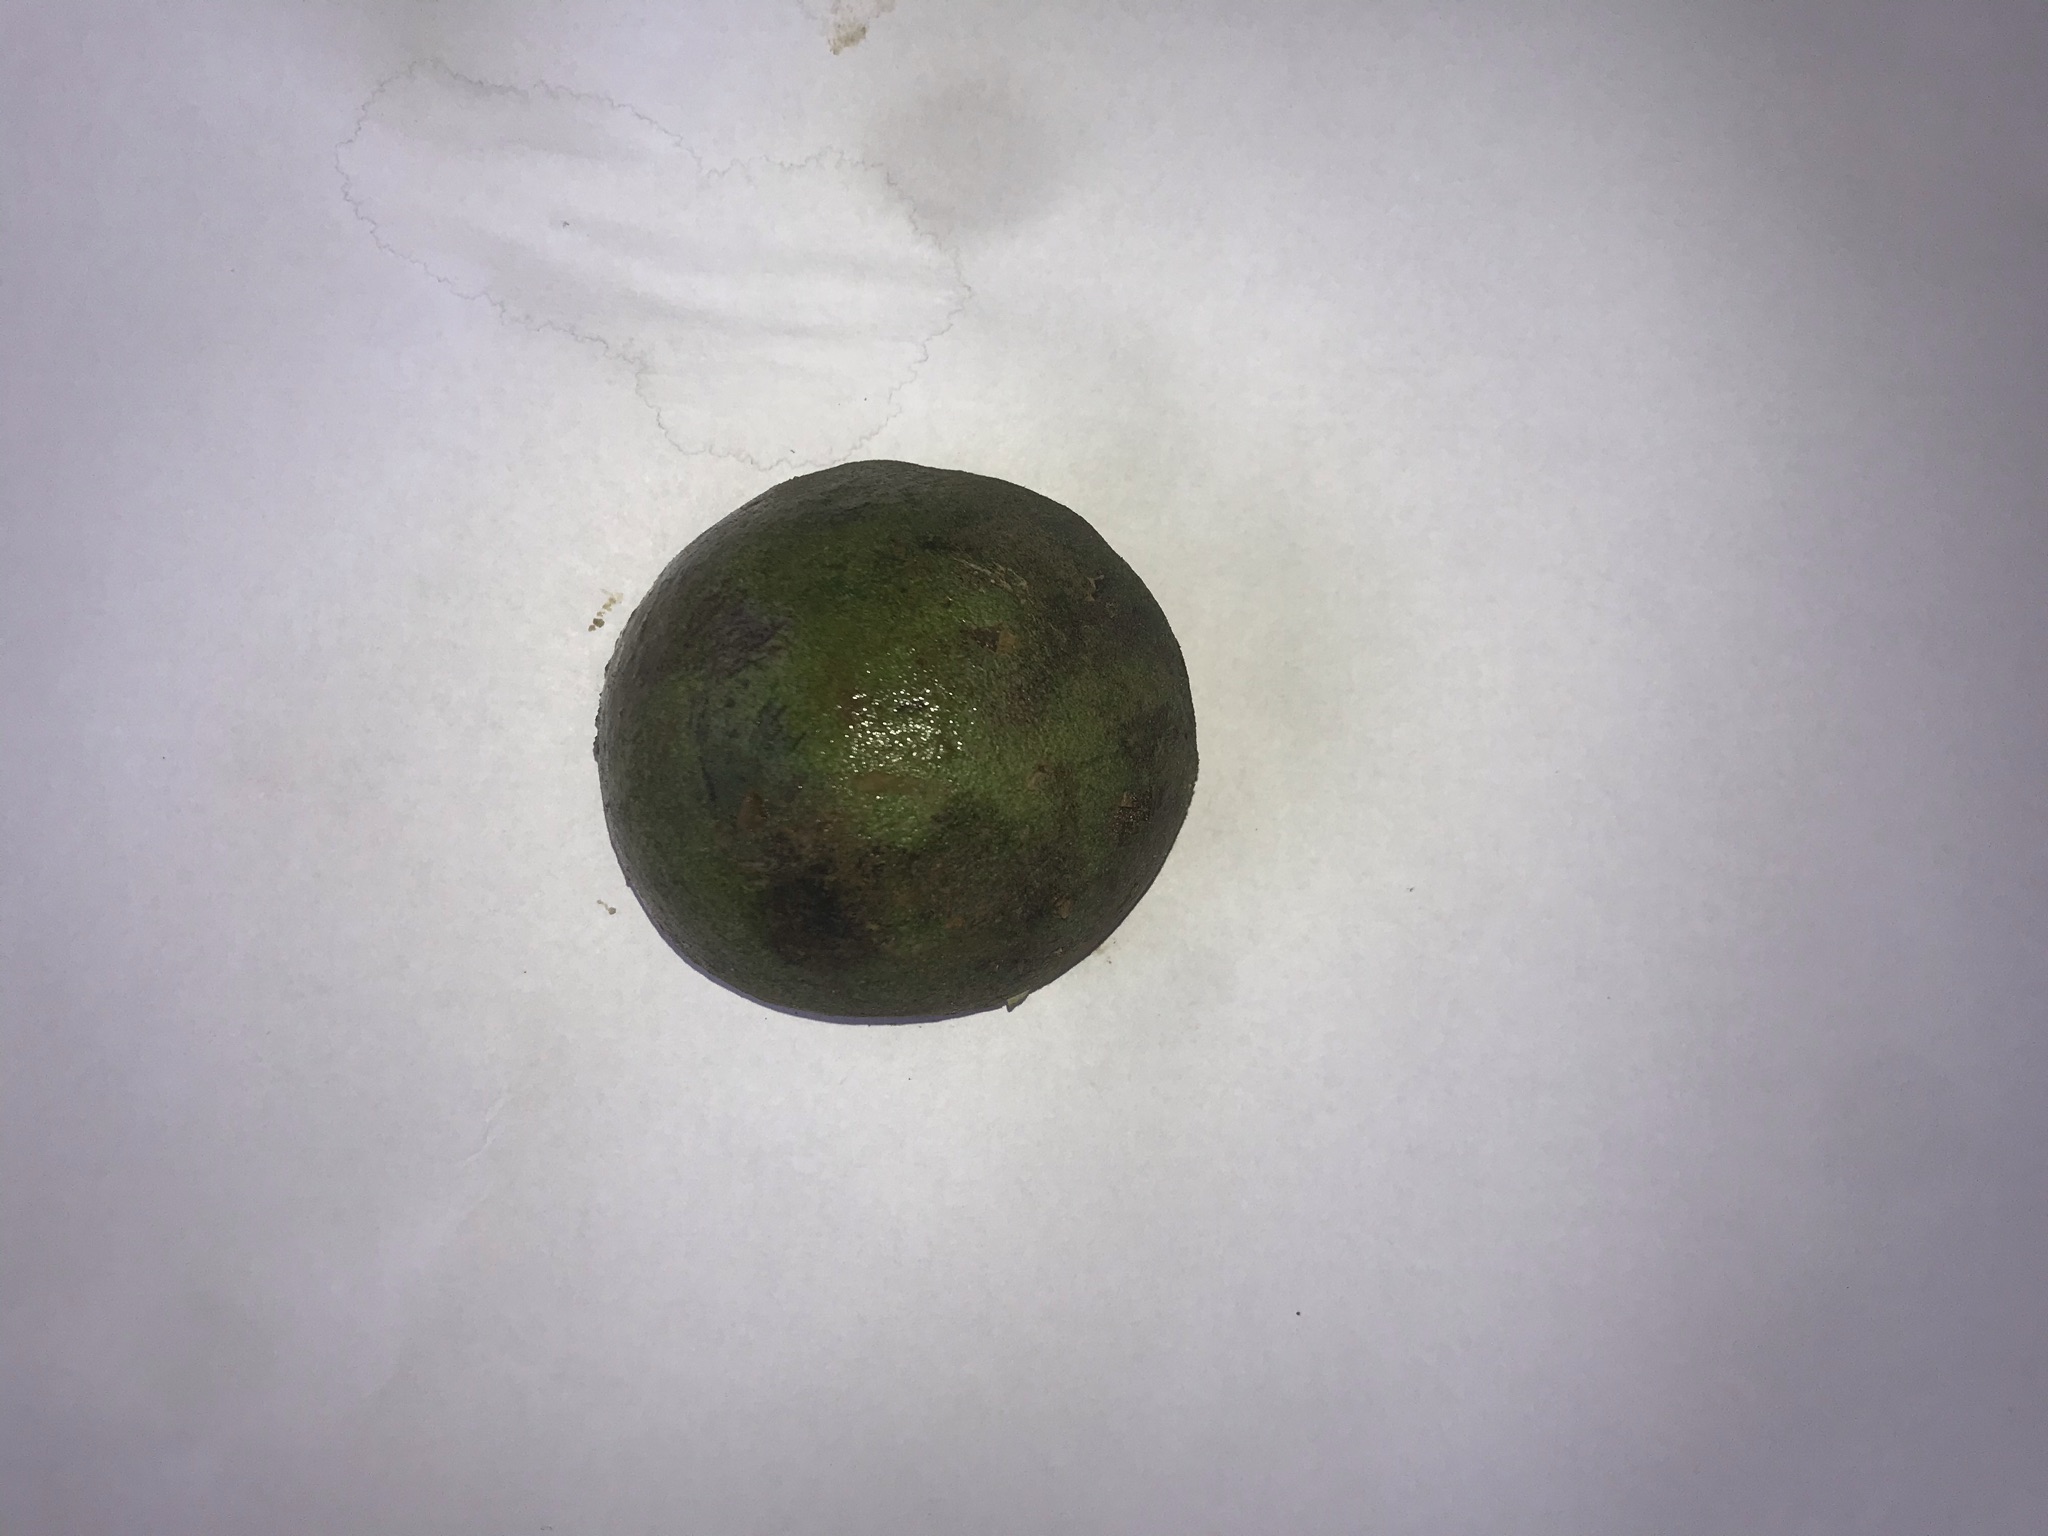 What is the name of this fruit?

pequi
